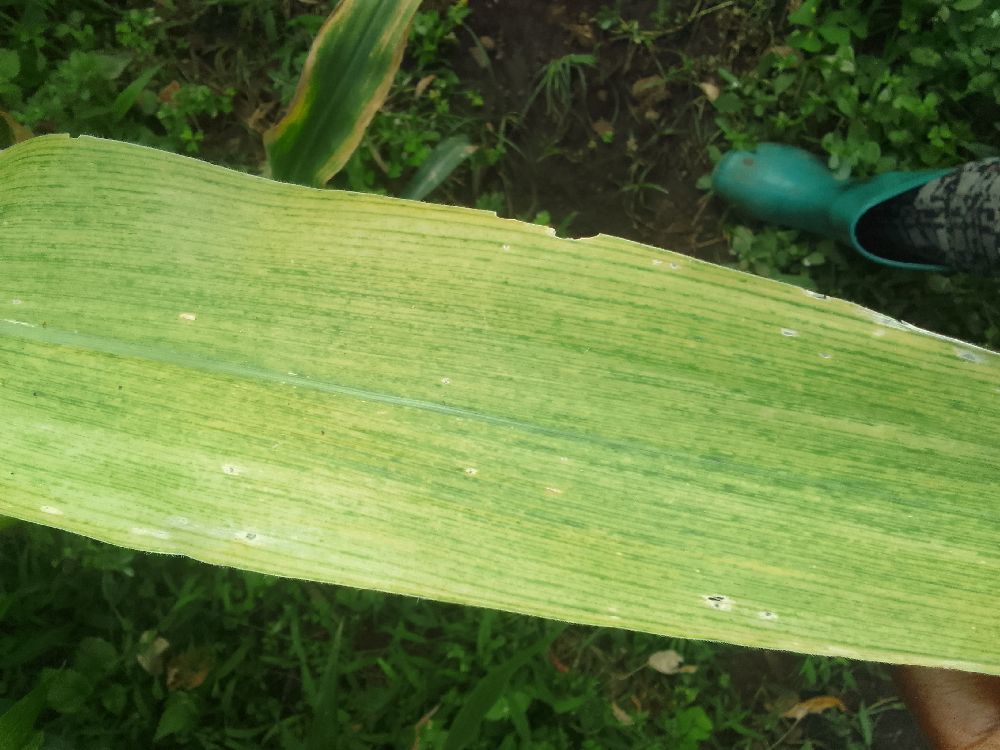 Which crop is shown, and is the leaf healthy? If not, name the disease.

maize, maize lethal necrosis
